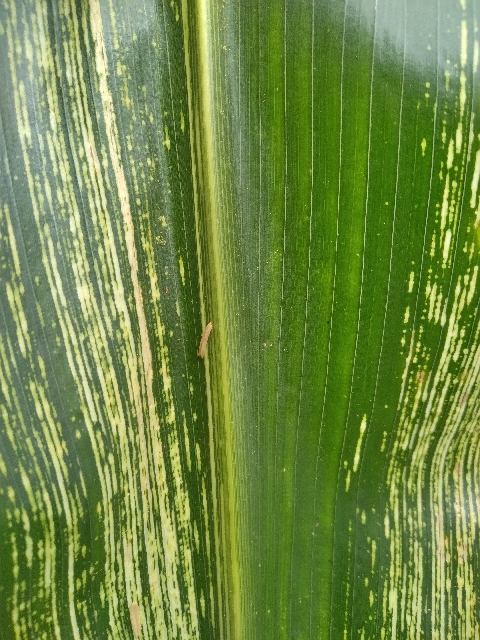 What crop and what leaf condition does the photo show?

maize, maize streak virus
